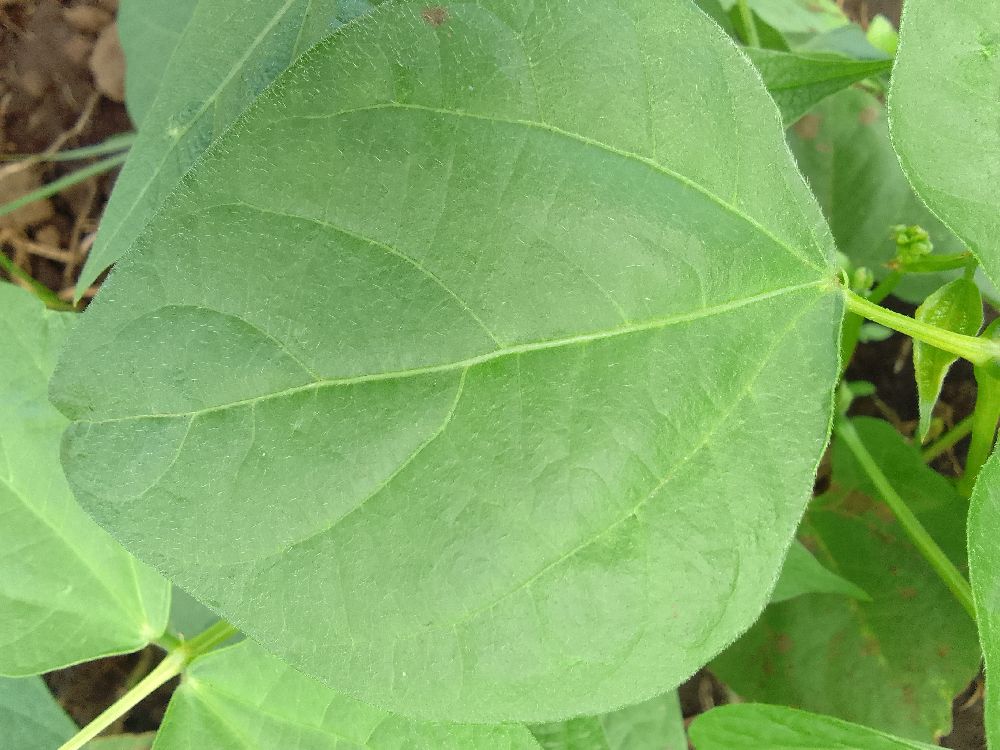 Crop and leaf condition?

common bean, healthy
